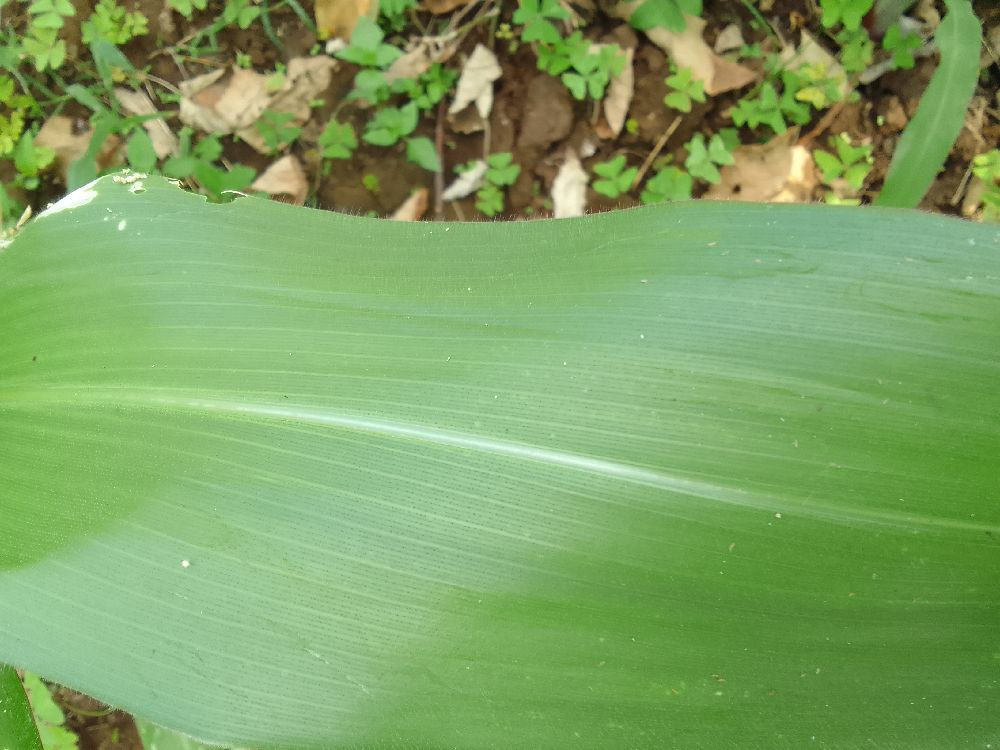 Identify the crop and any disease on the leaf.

maize, healthy
